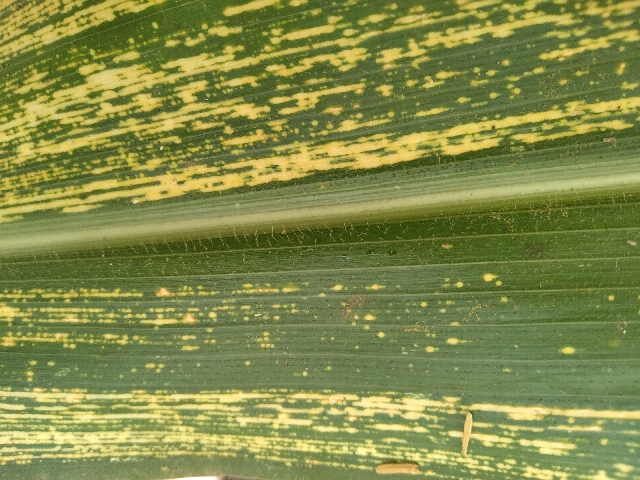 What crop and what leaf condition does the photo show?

maize, maize streak virus
